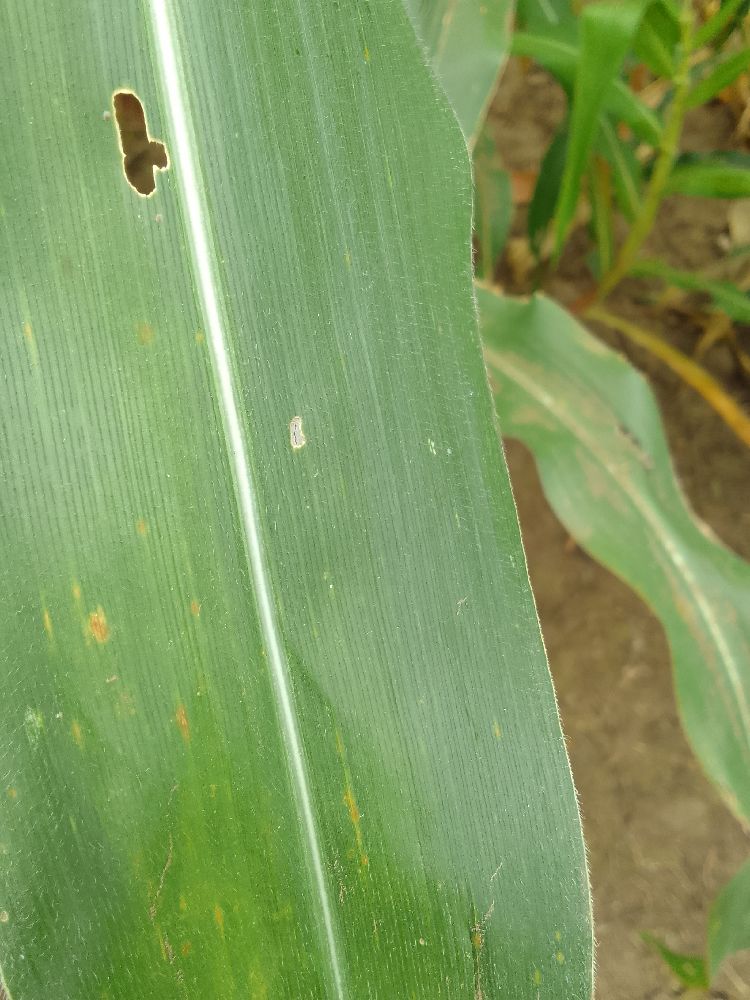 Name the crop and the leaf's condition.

maize, healthy
